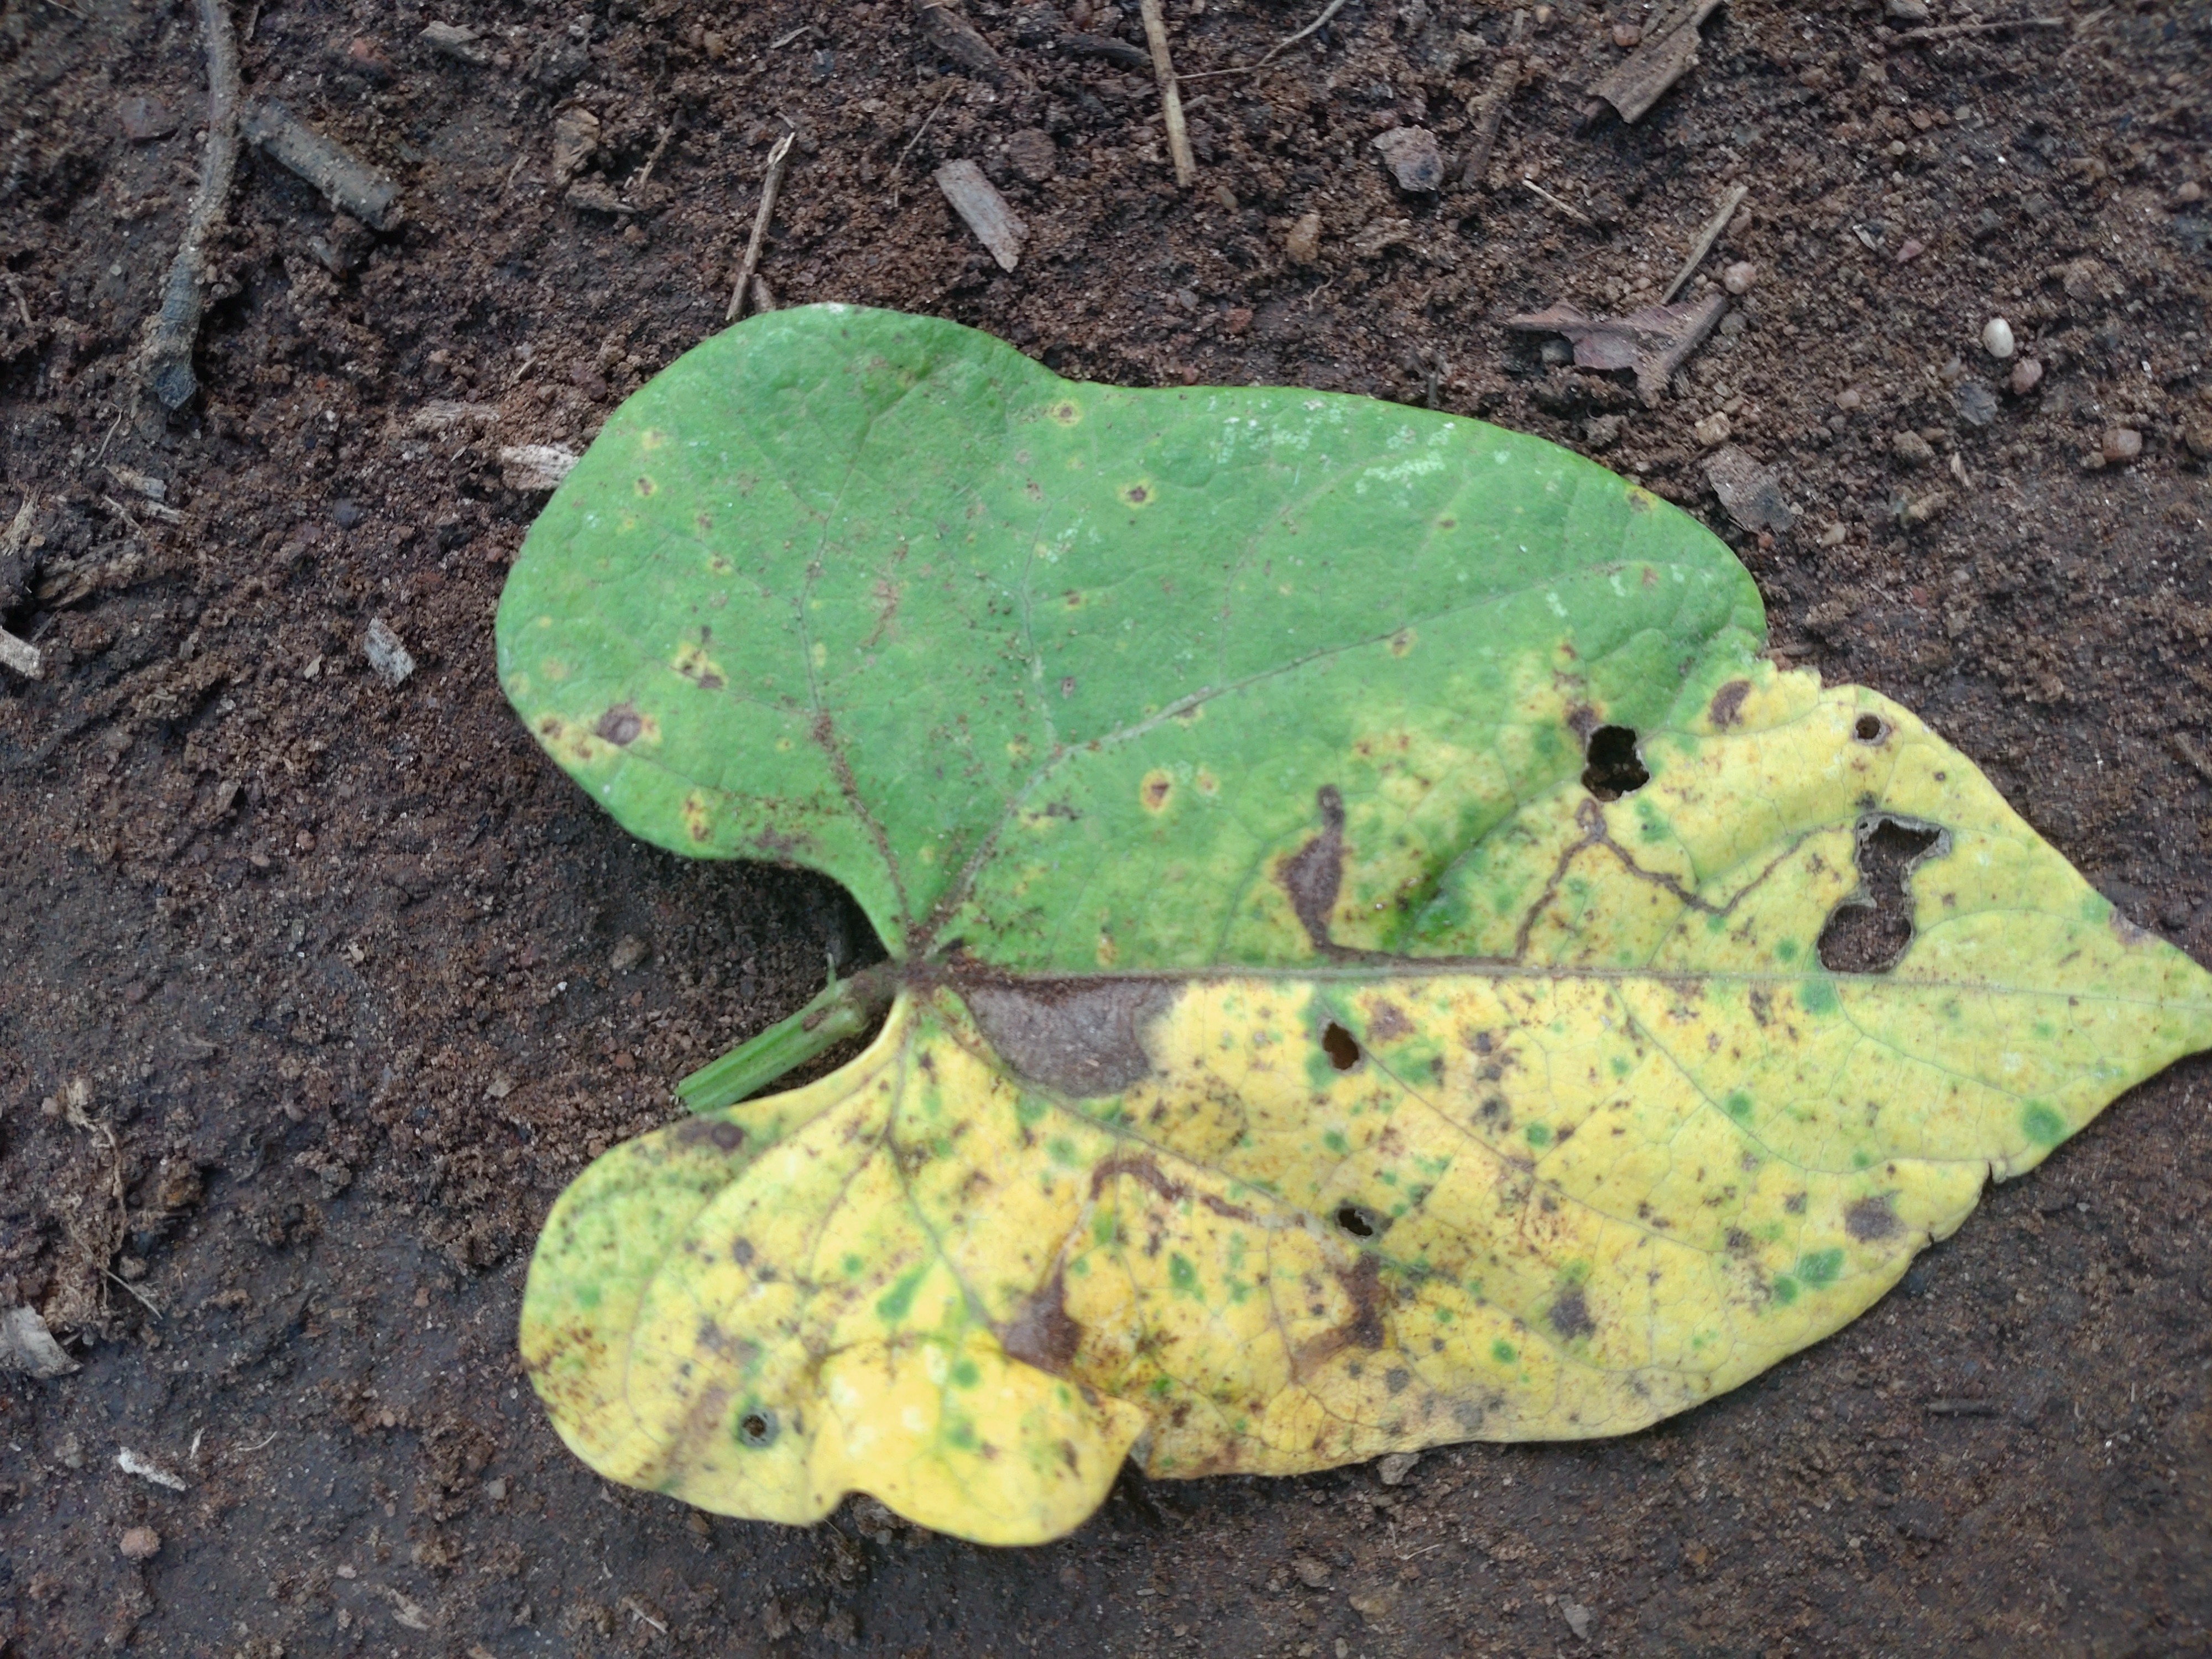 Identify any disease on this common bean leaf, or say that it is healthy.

anthracnose
